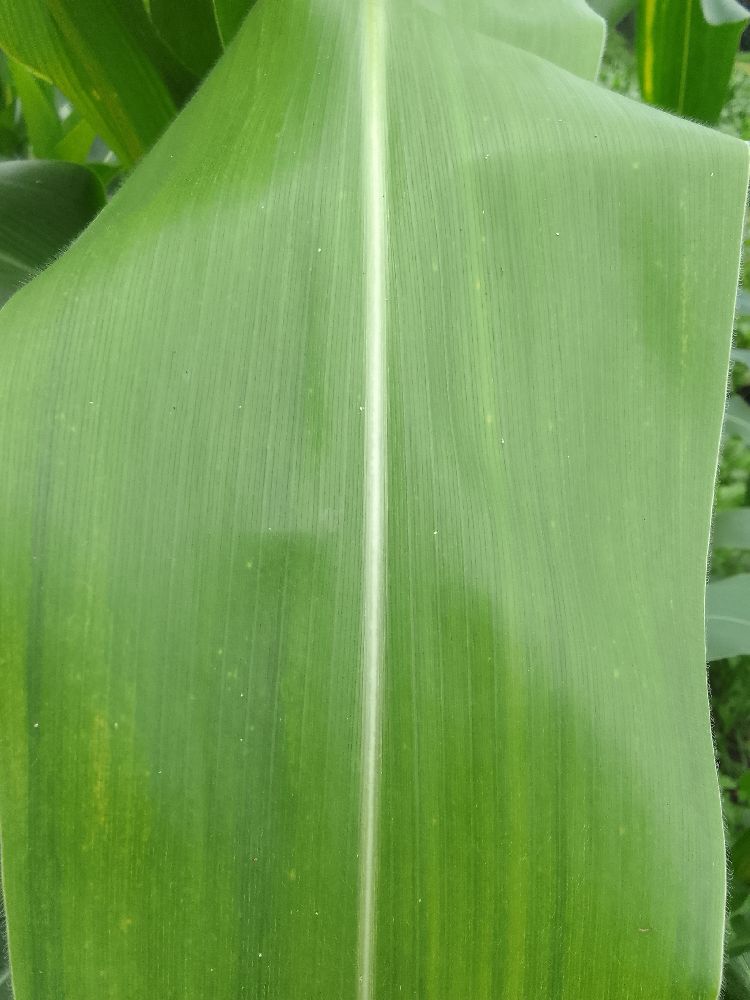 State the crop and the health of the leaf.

maize, maize streak virus
